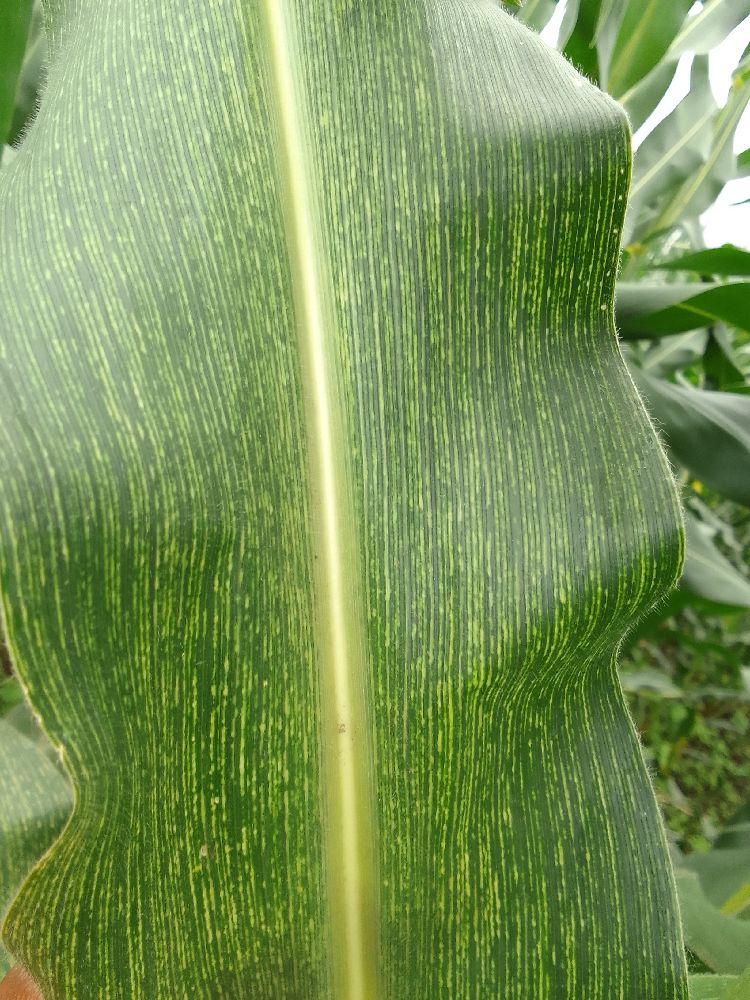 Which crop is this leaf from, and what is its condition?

maize, maize streak virus
